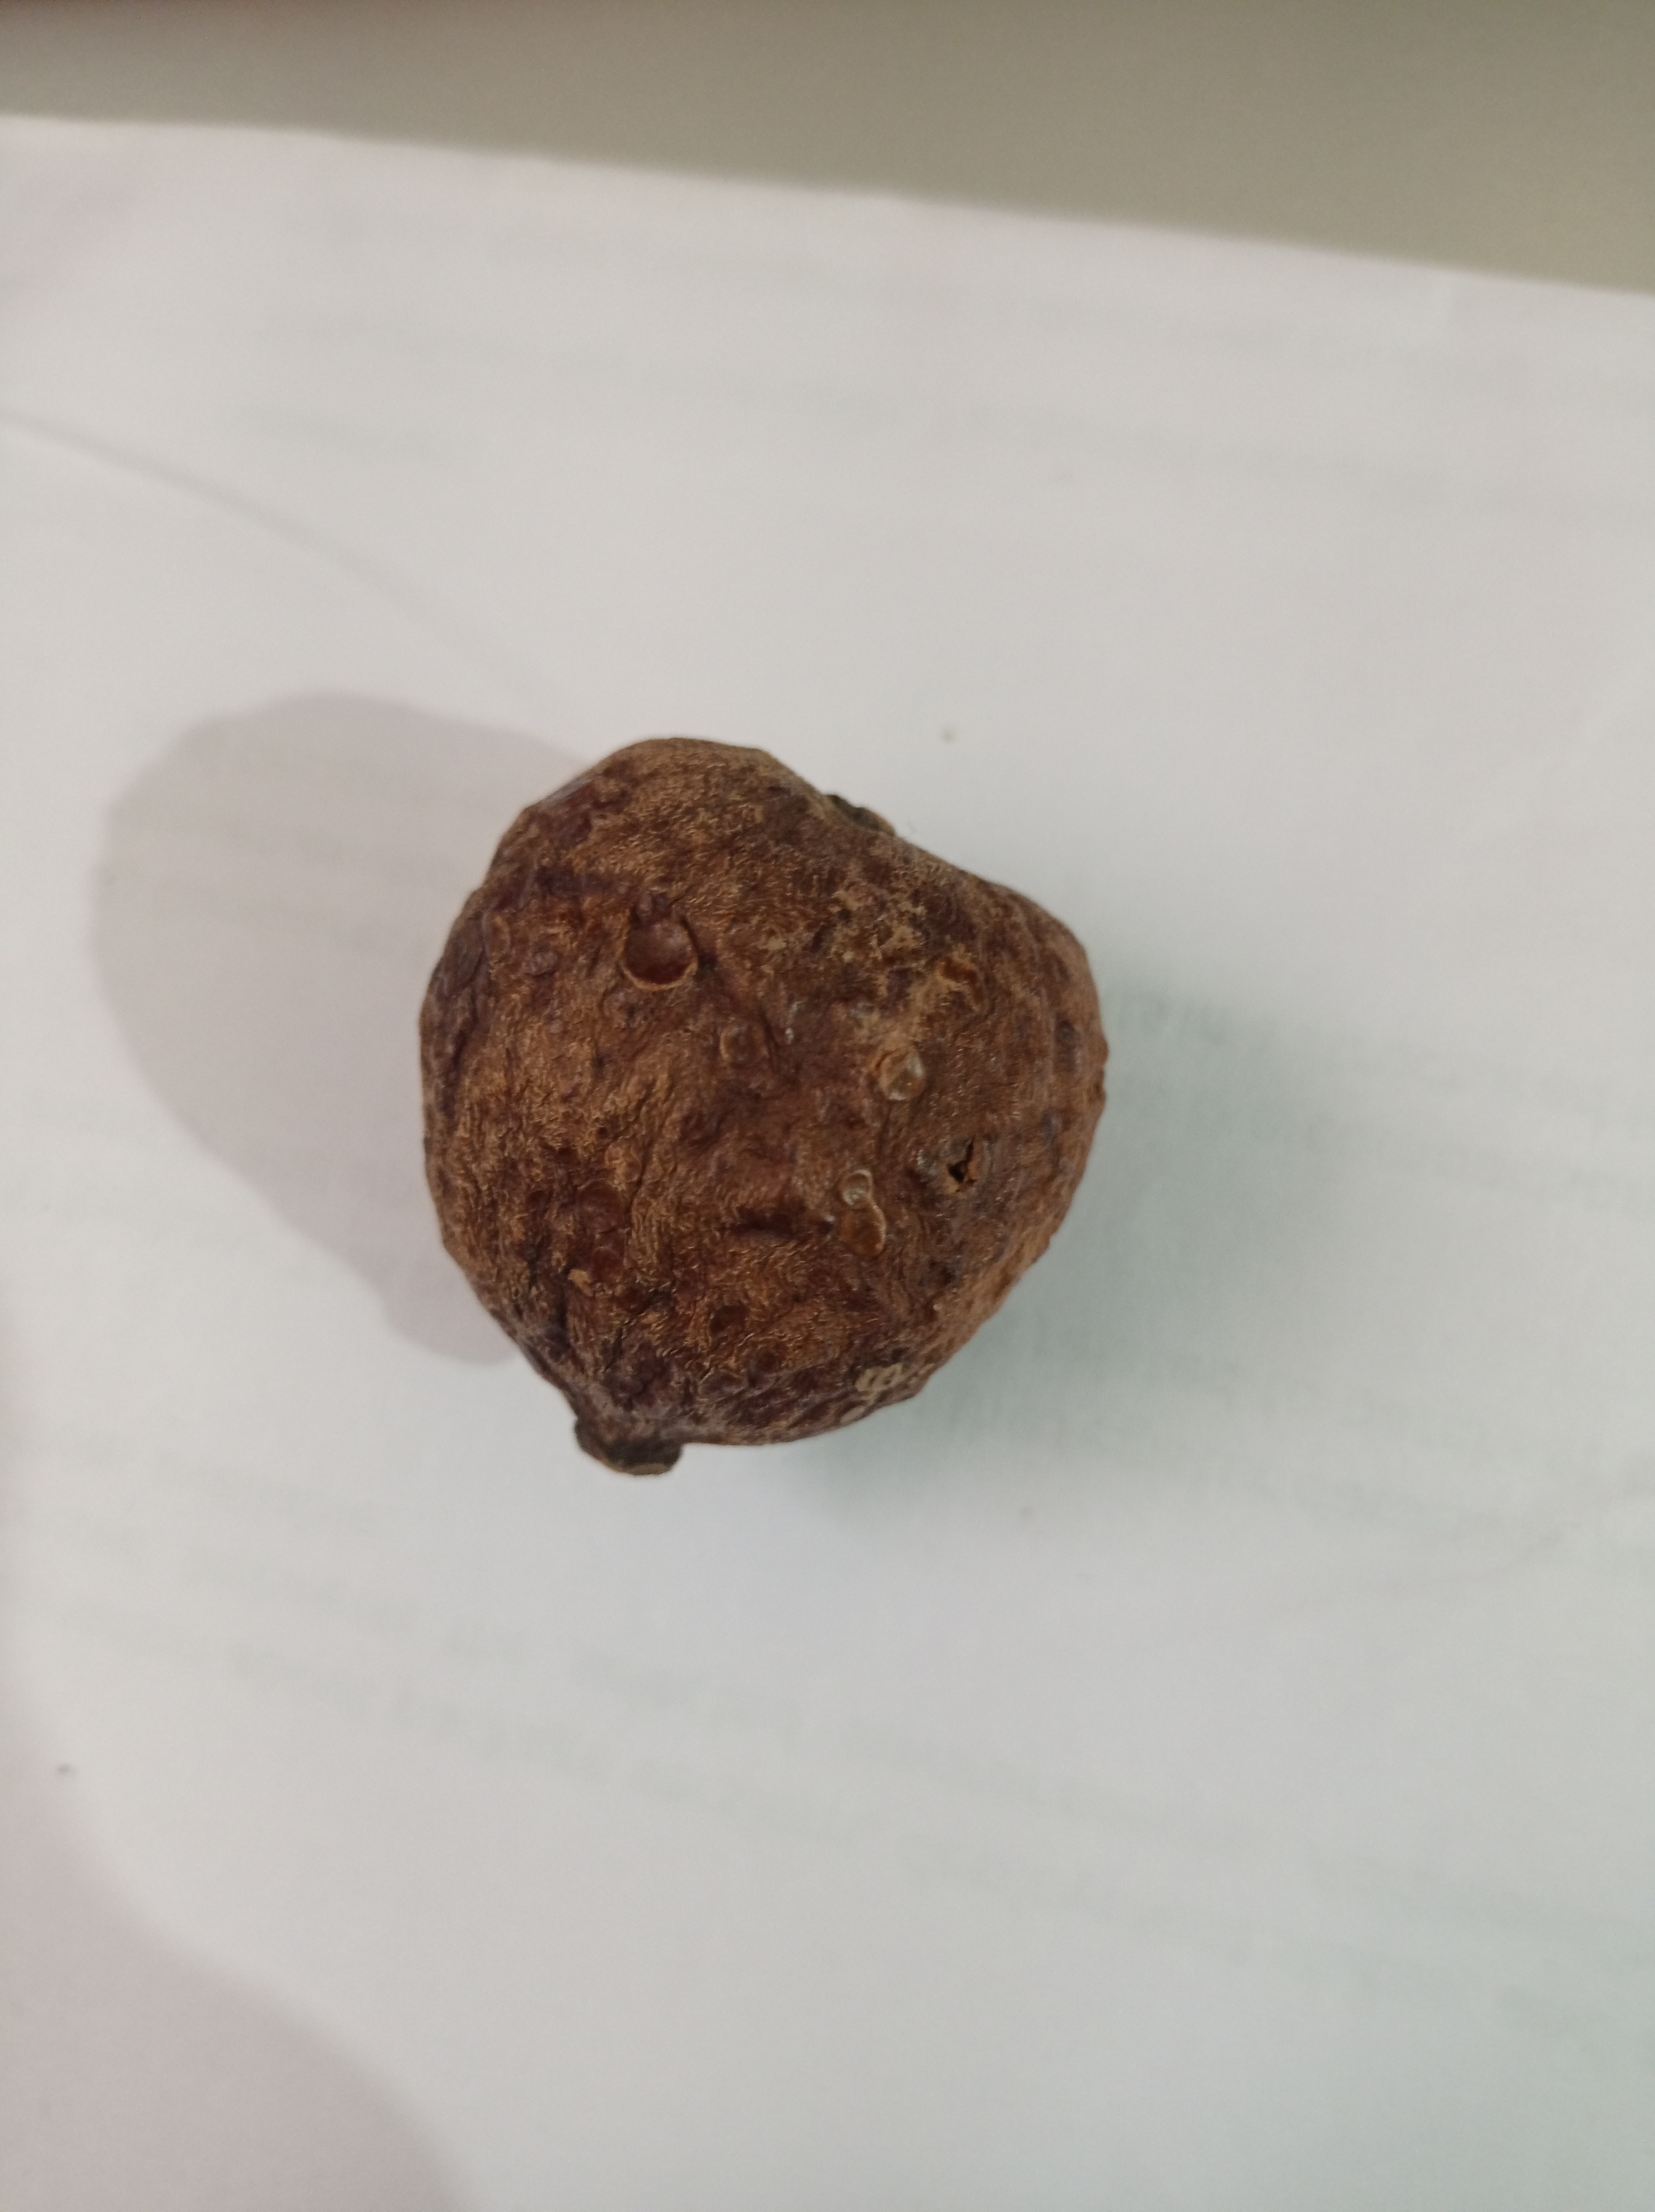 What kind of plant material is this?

madanphal
